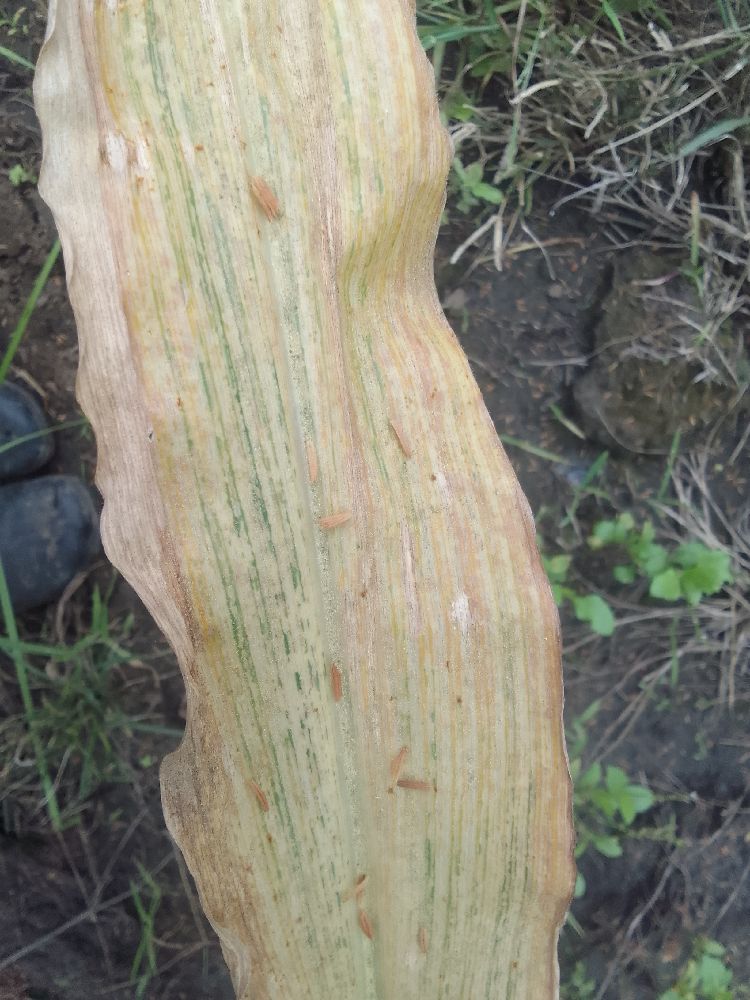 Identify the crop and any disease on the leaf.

maize, maize streak virus
